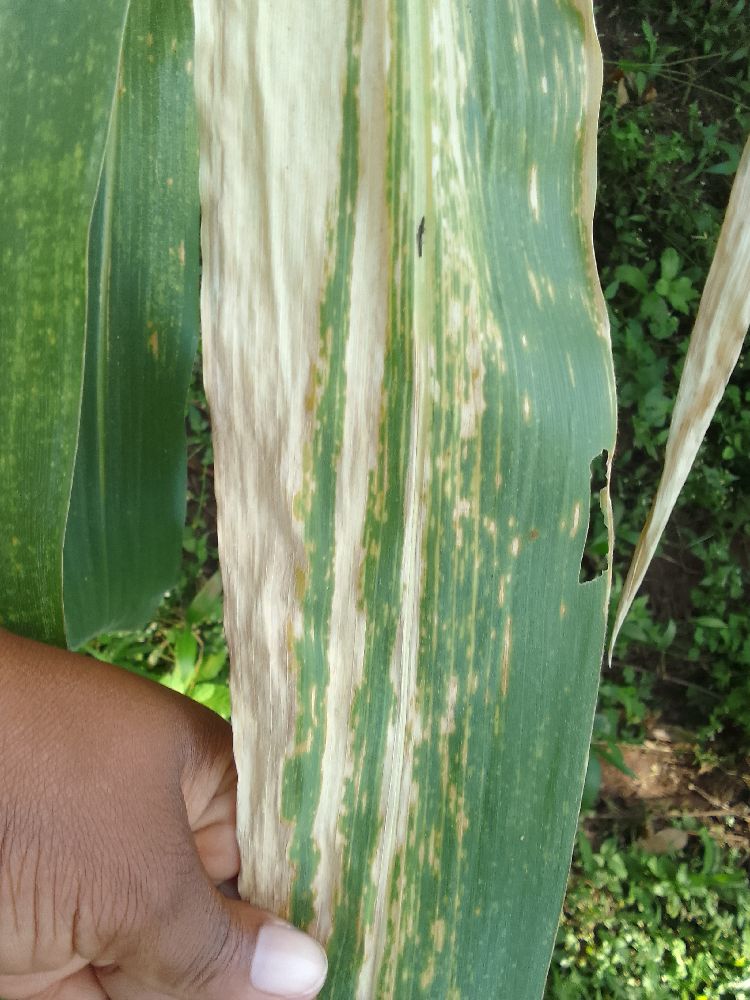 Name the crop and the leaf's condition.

maize, maize lethal necrosis
